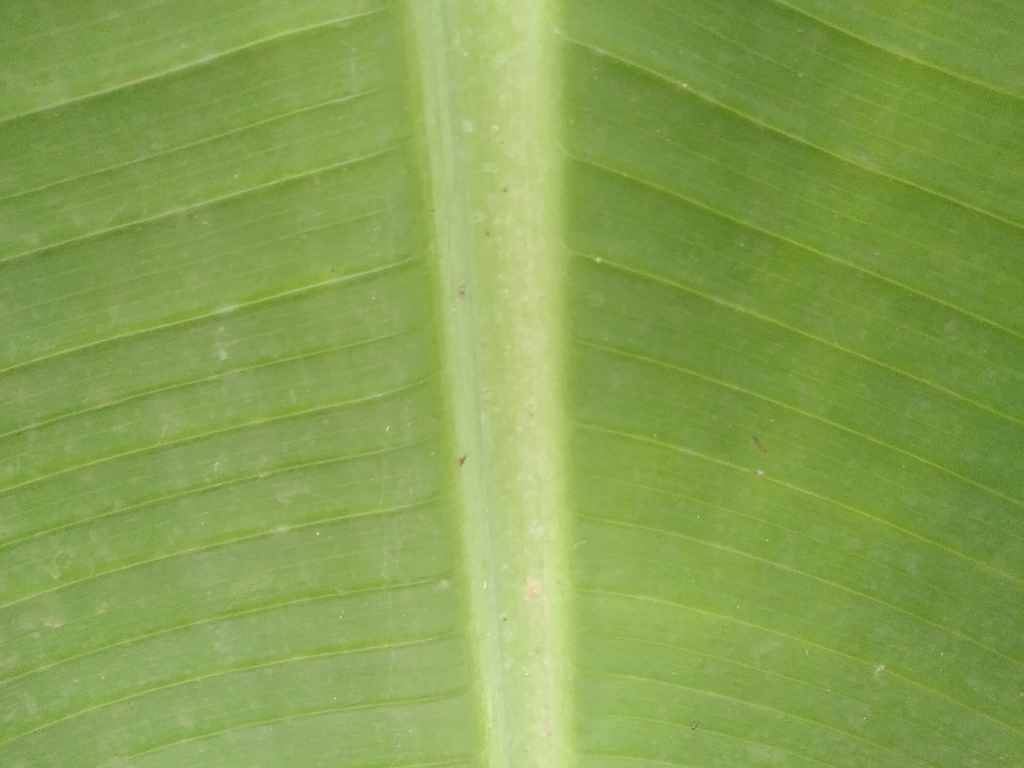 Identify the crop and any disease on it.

banana, healthy
